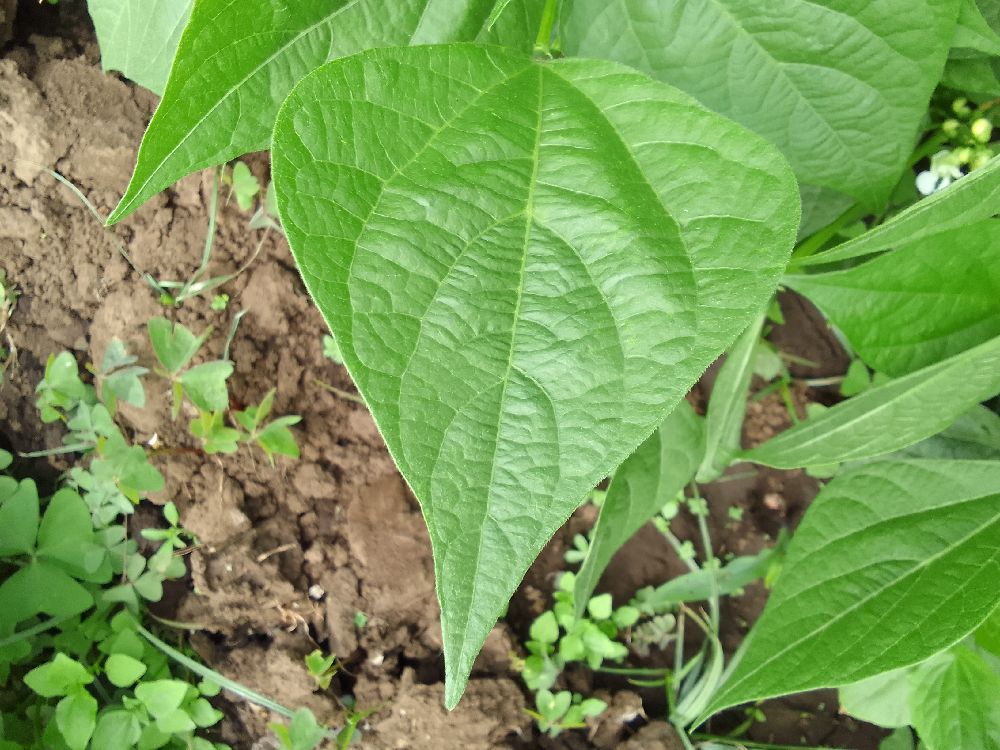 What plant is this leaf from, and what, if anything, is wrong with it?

common bean, healthy
